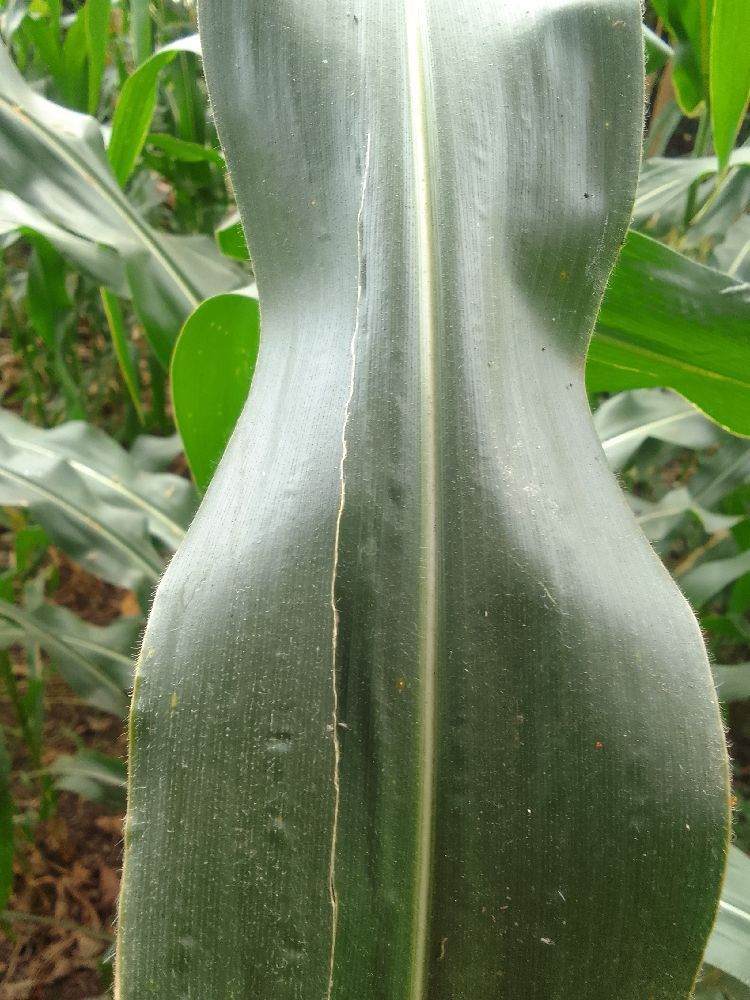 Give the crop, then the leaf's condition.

maize, healthy
